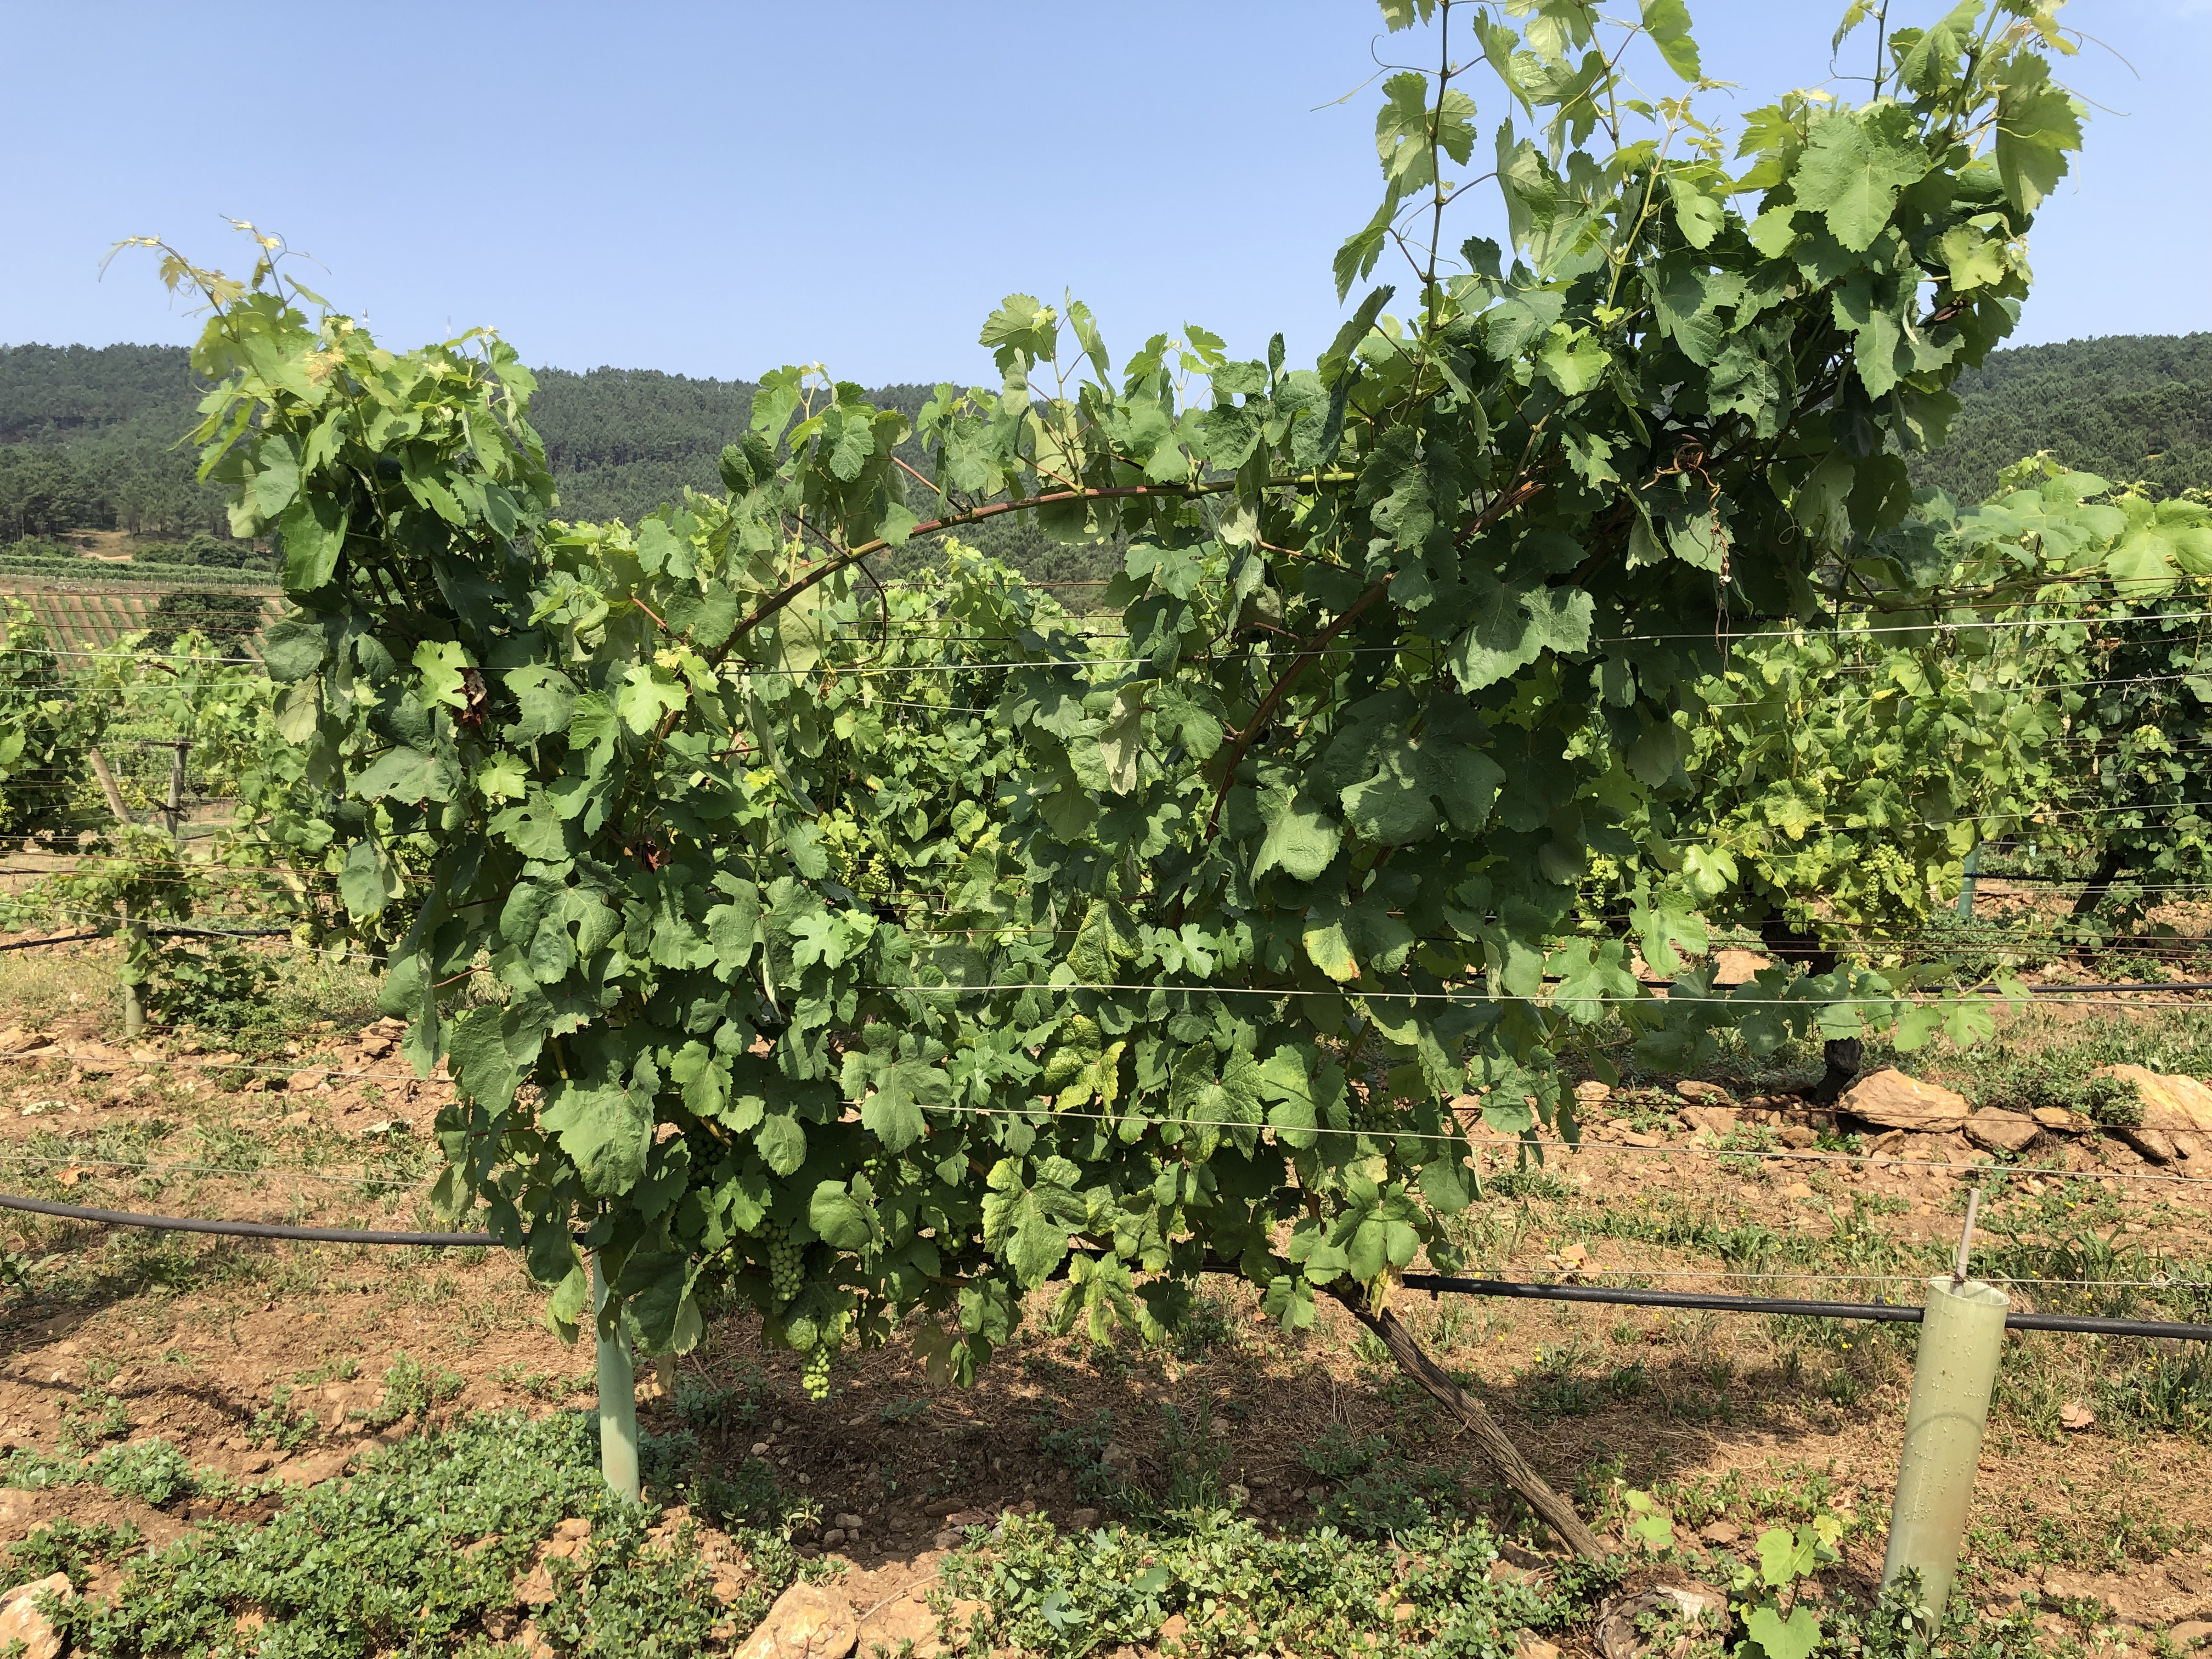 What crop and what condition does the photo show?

grapevine, not affected by esca disease
